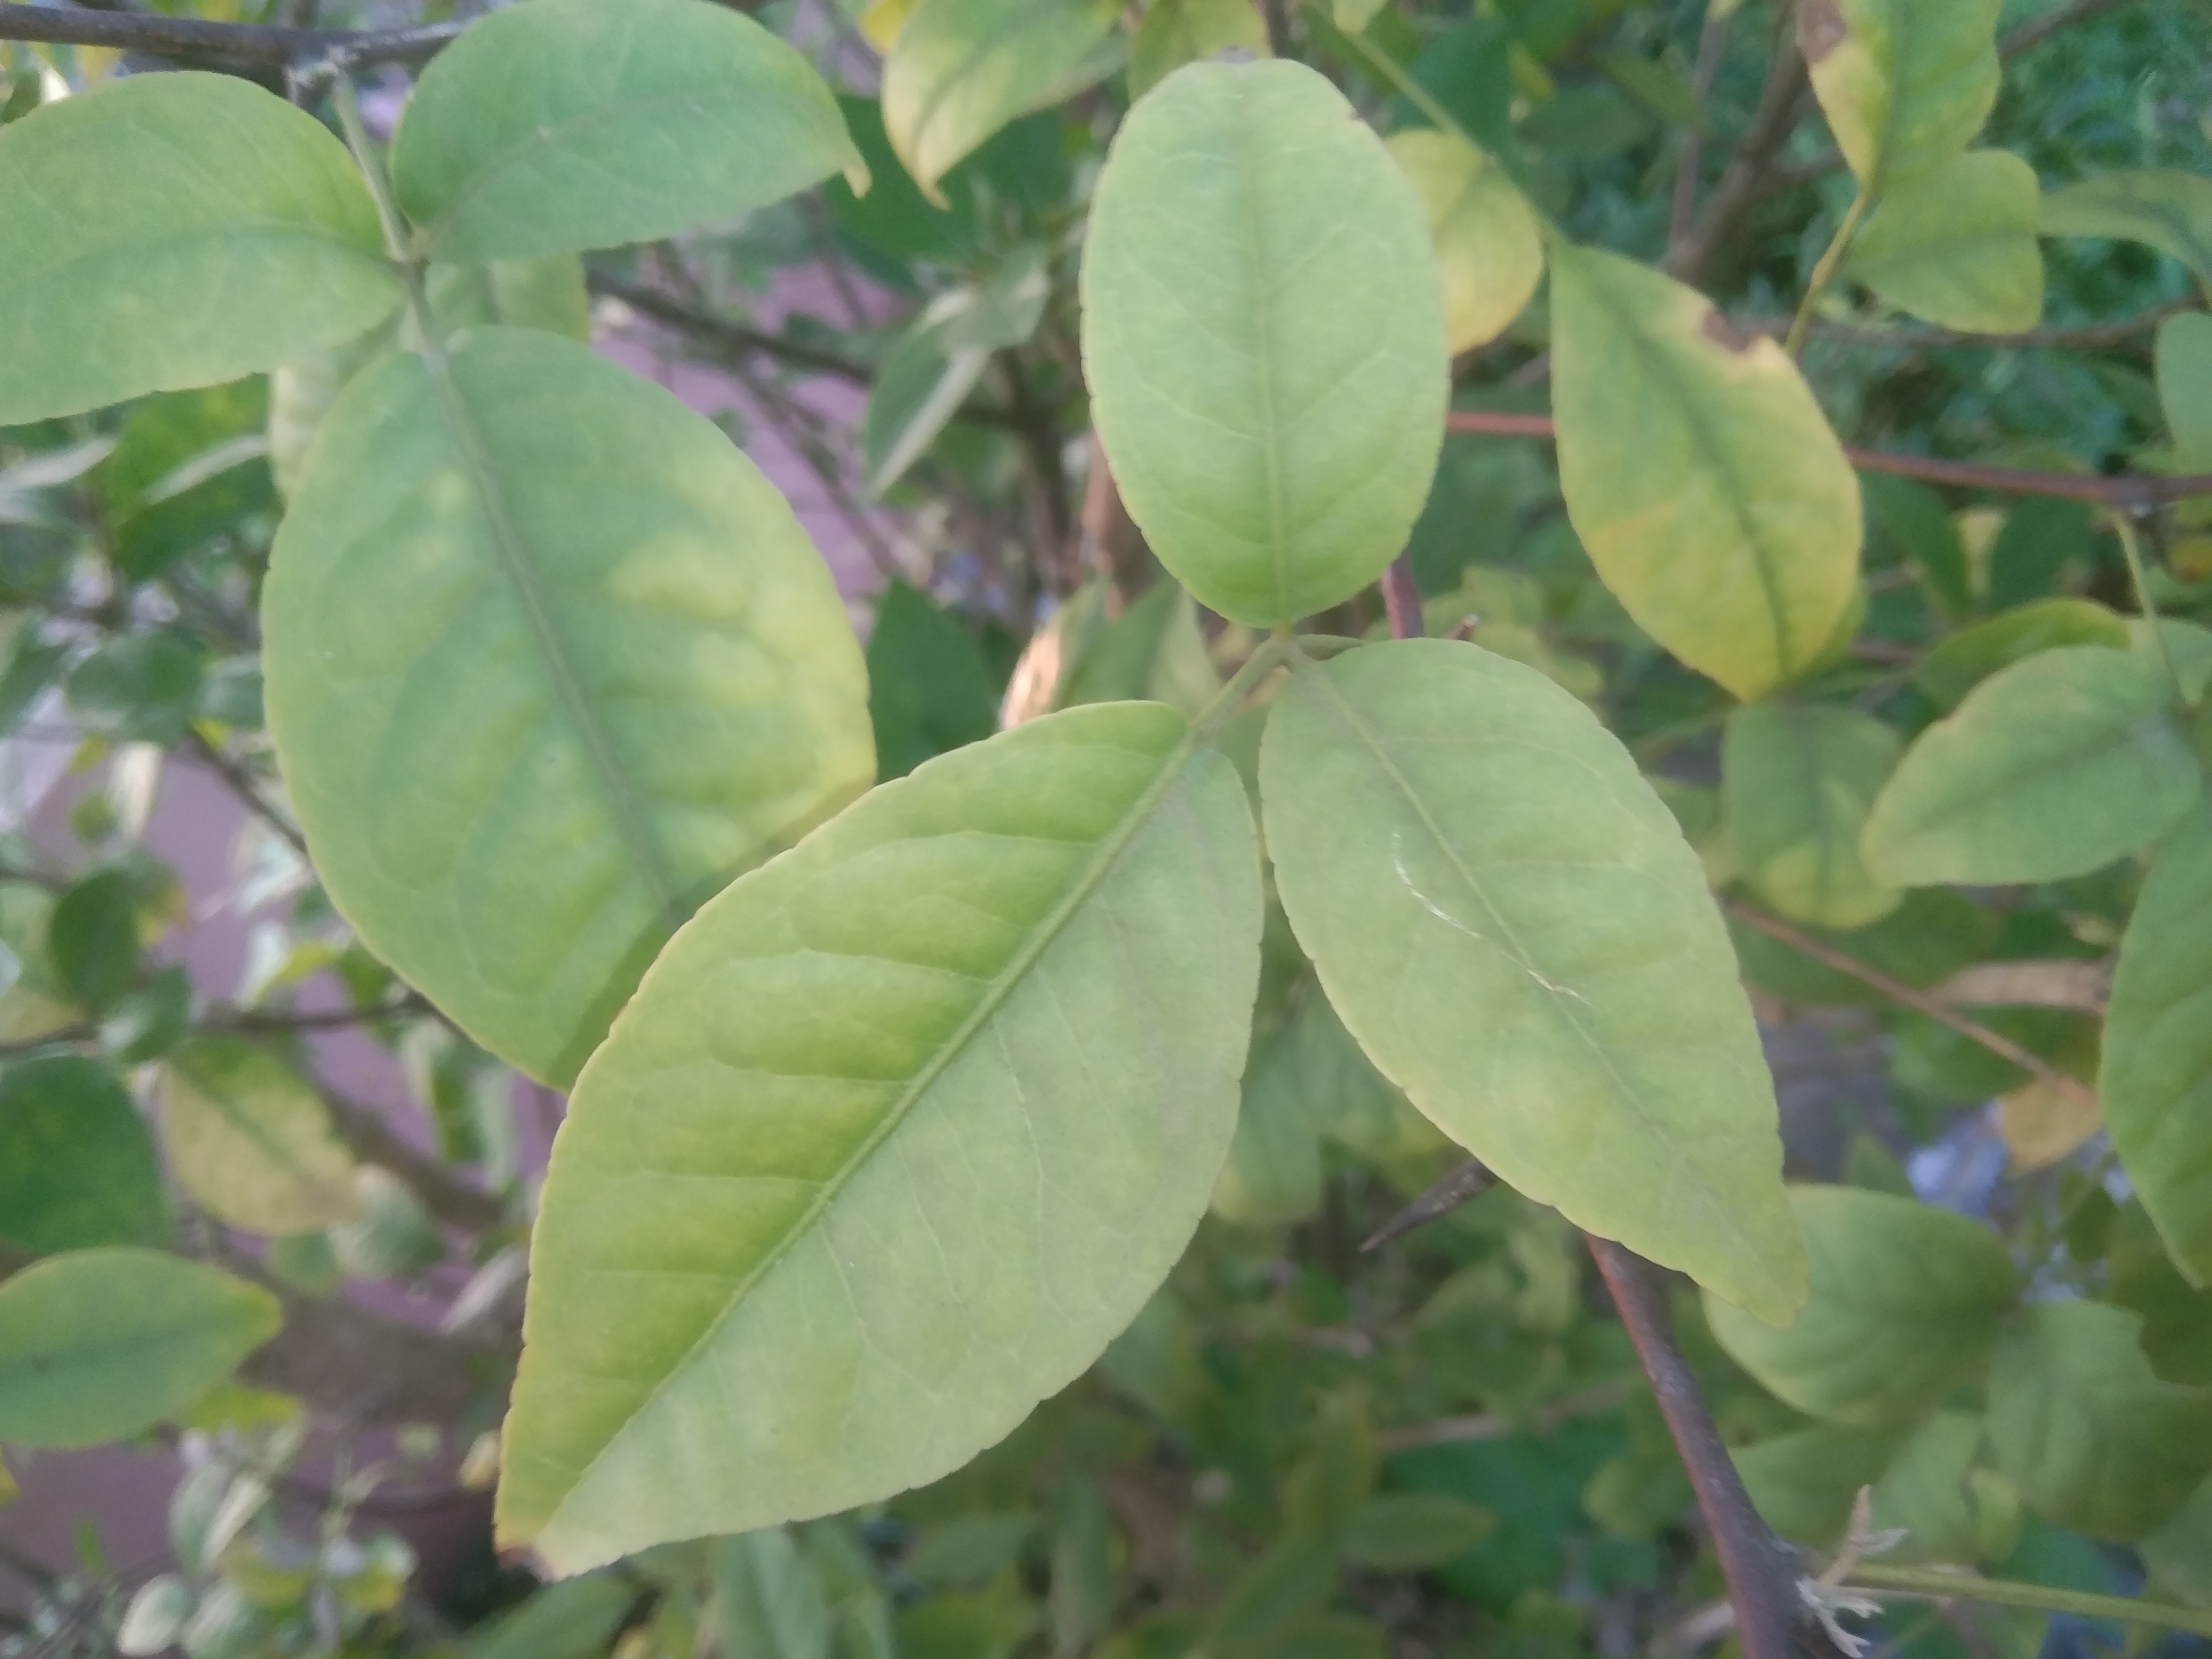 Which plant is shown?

wood apple
